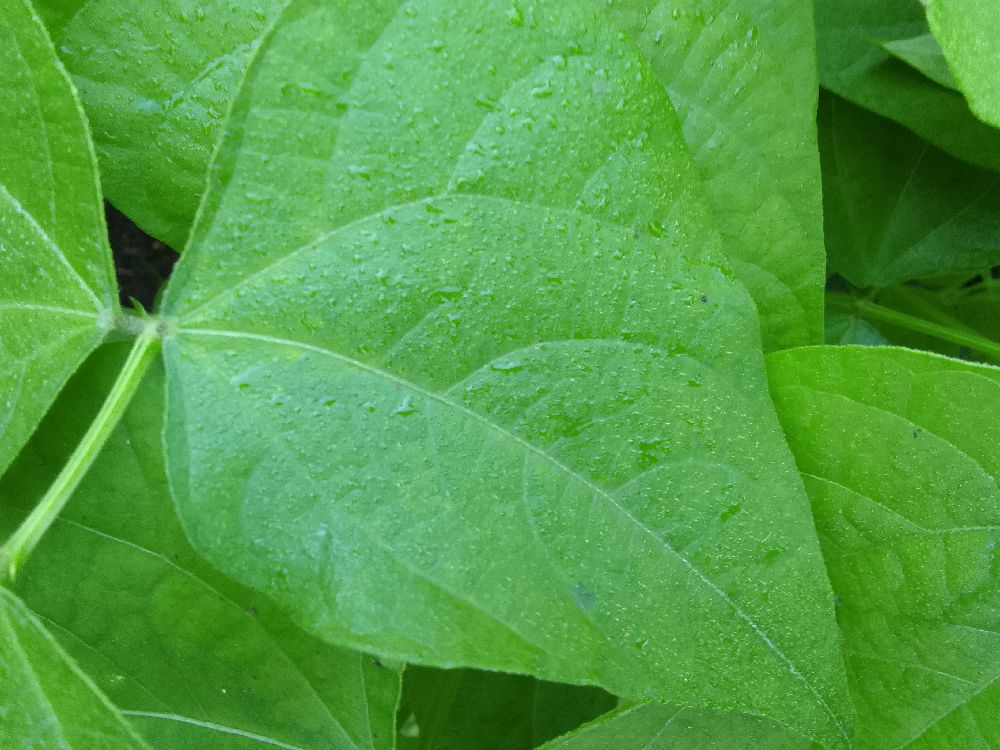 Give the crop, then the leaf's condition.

common bean, healthy
